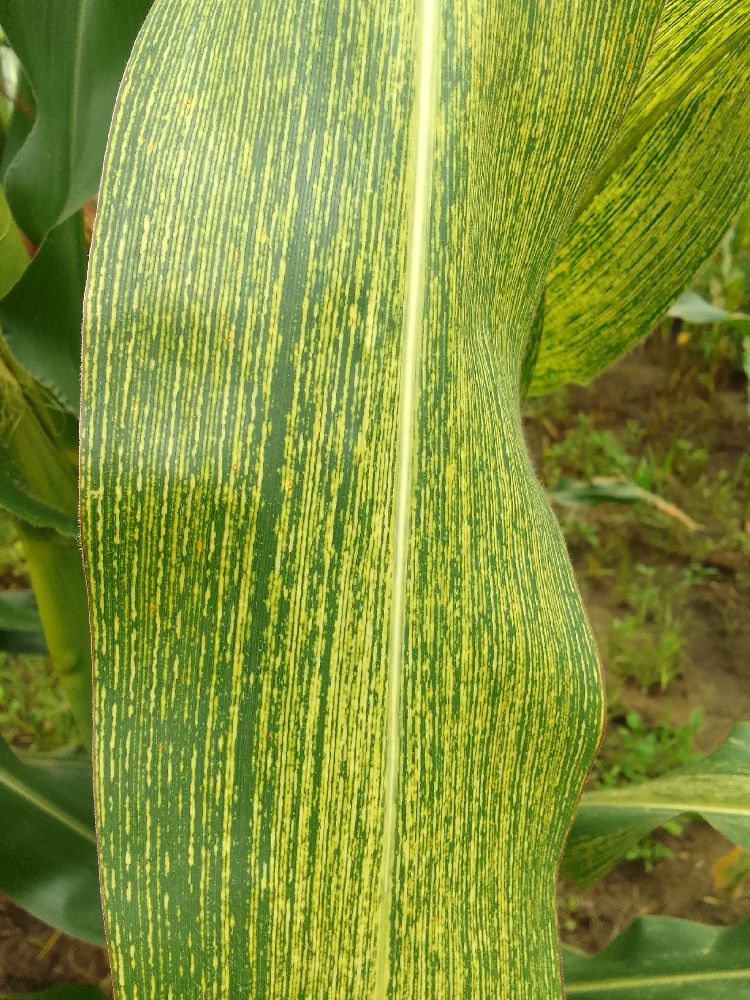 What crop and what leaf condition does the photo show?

maize, maize streak virus
